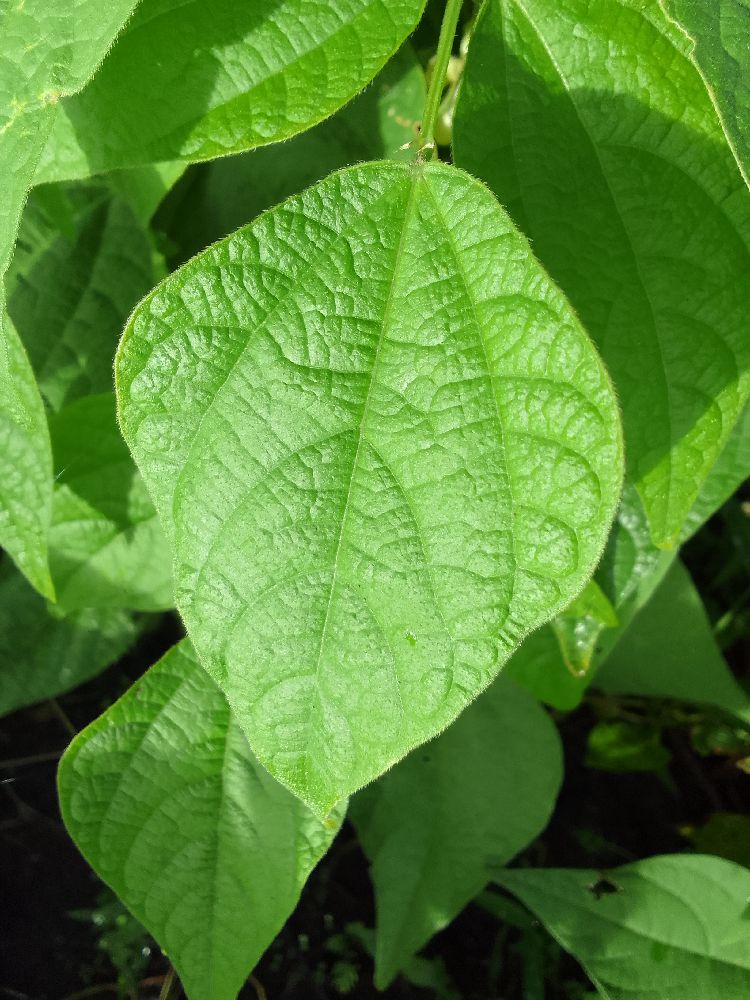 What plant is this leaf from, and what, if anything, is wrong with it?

common bean, healthy
